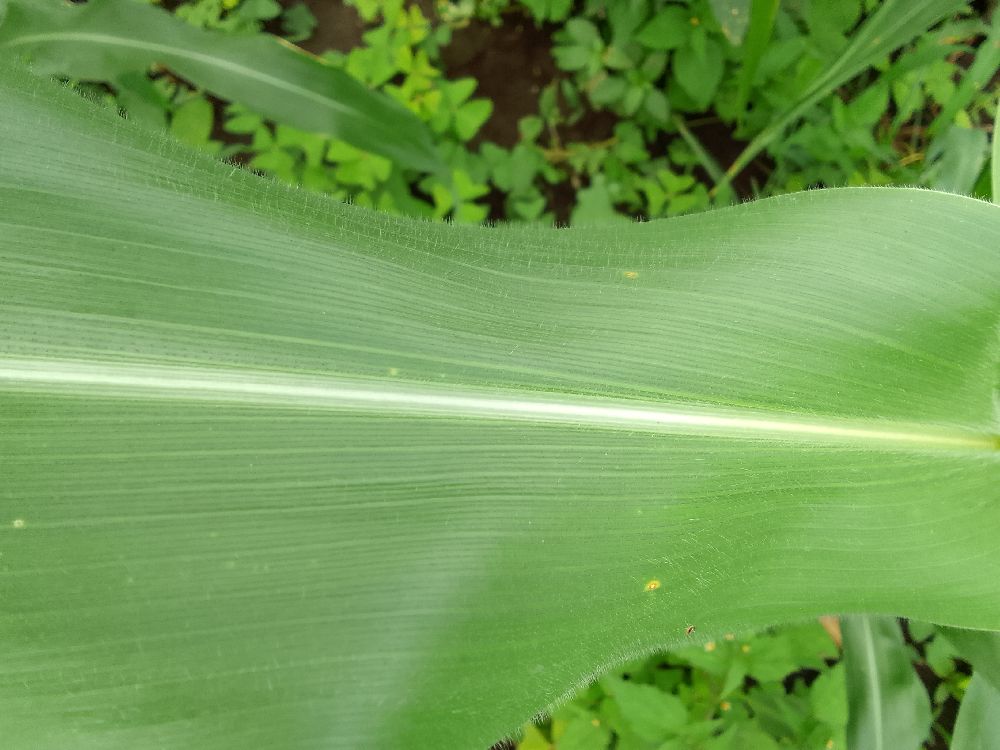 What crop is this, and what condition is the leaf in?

maize, healthy
